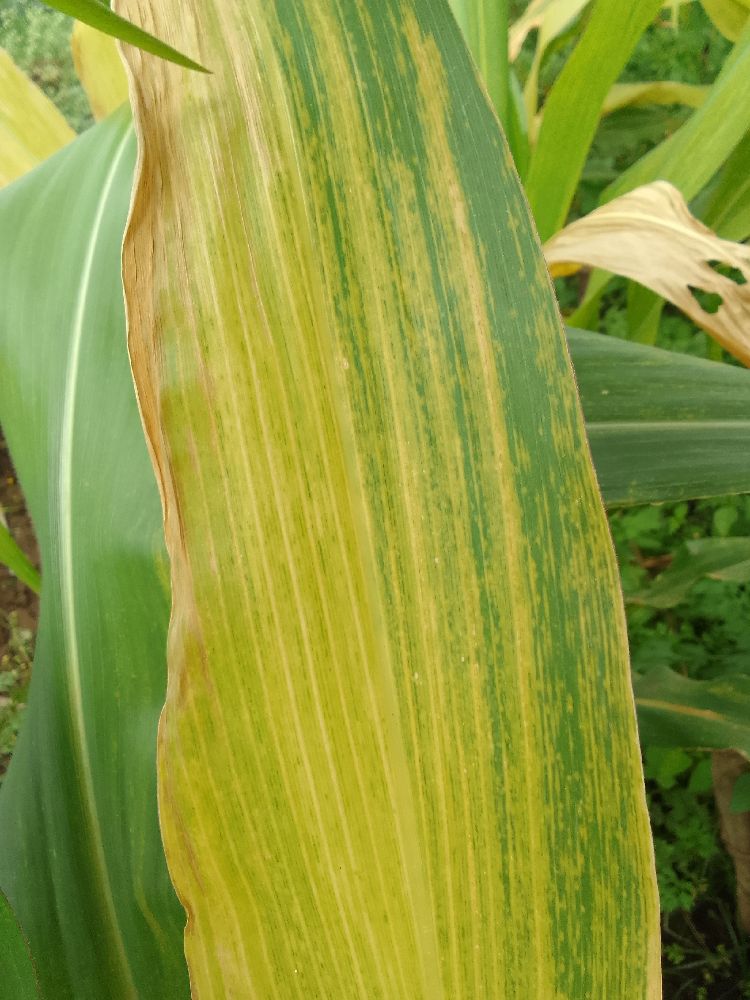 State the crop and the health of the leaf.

maize, maize lethal necrosis
